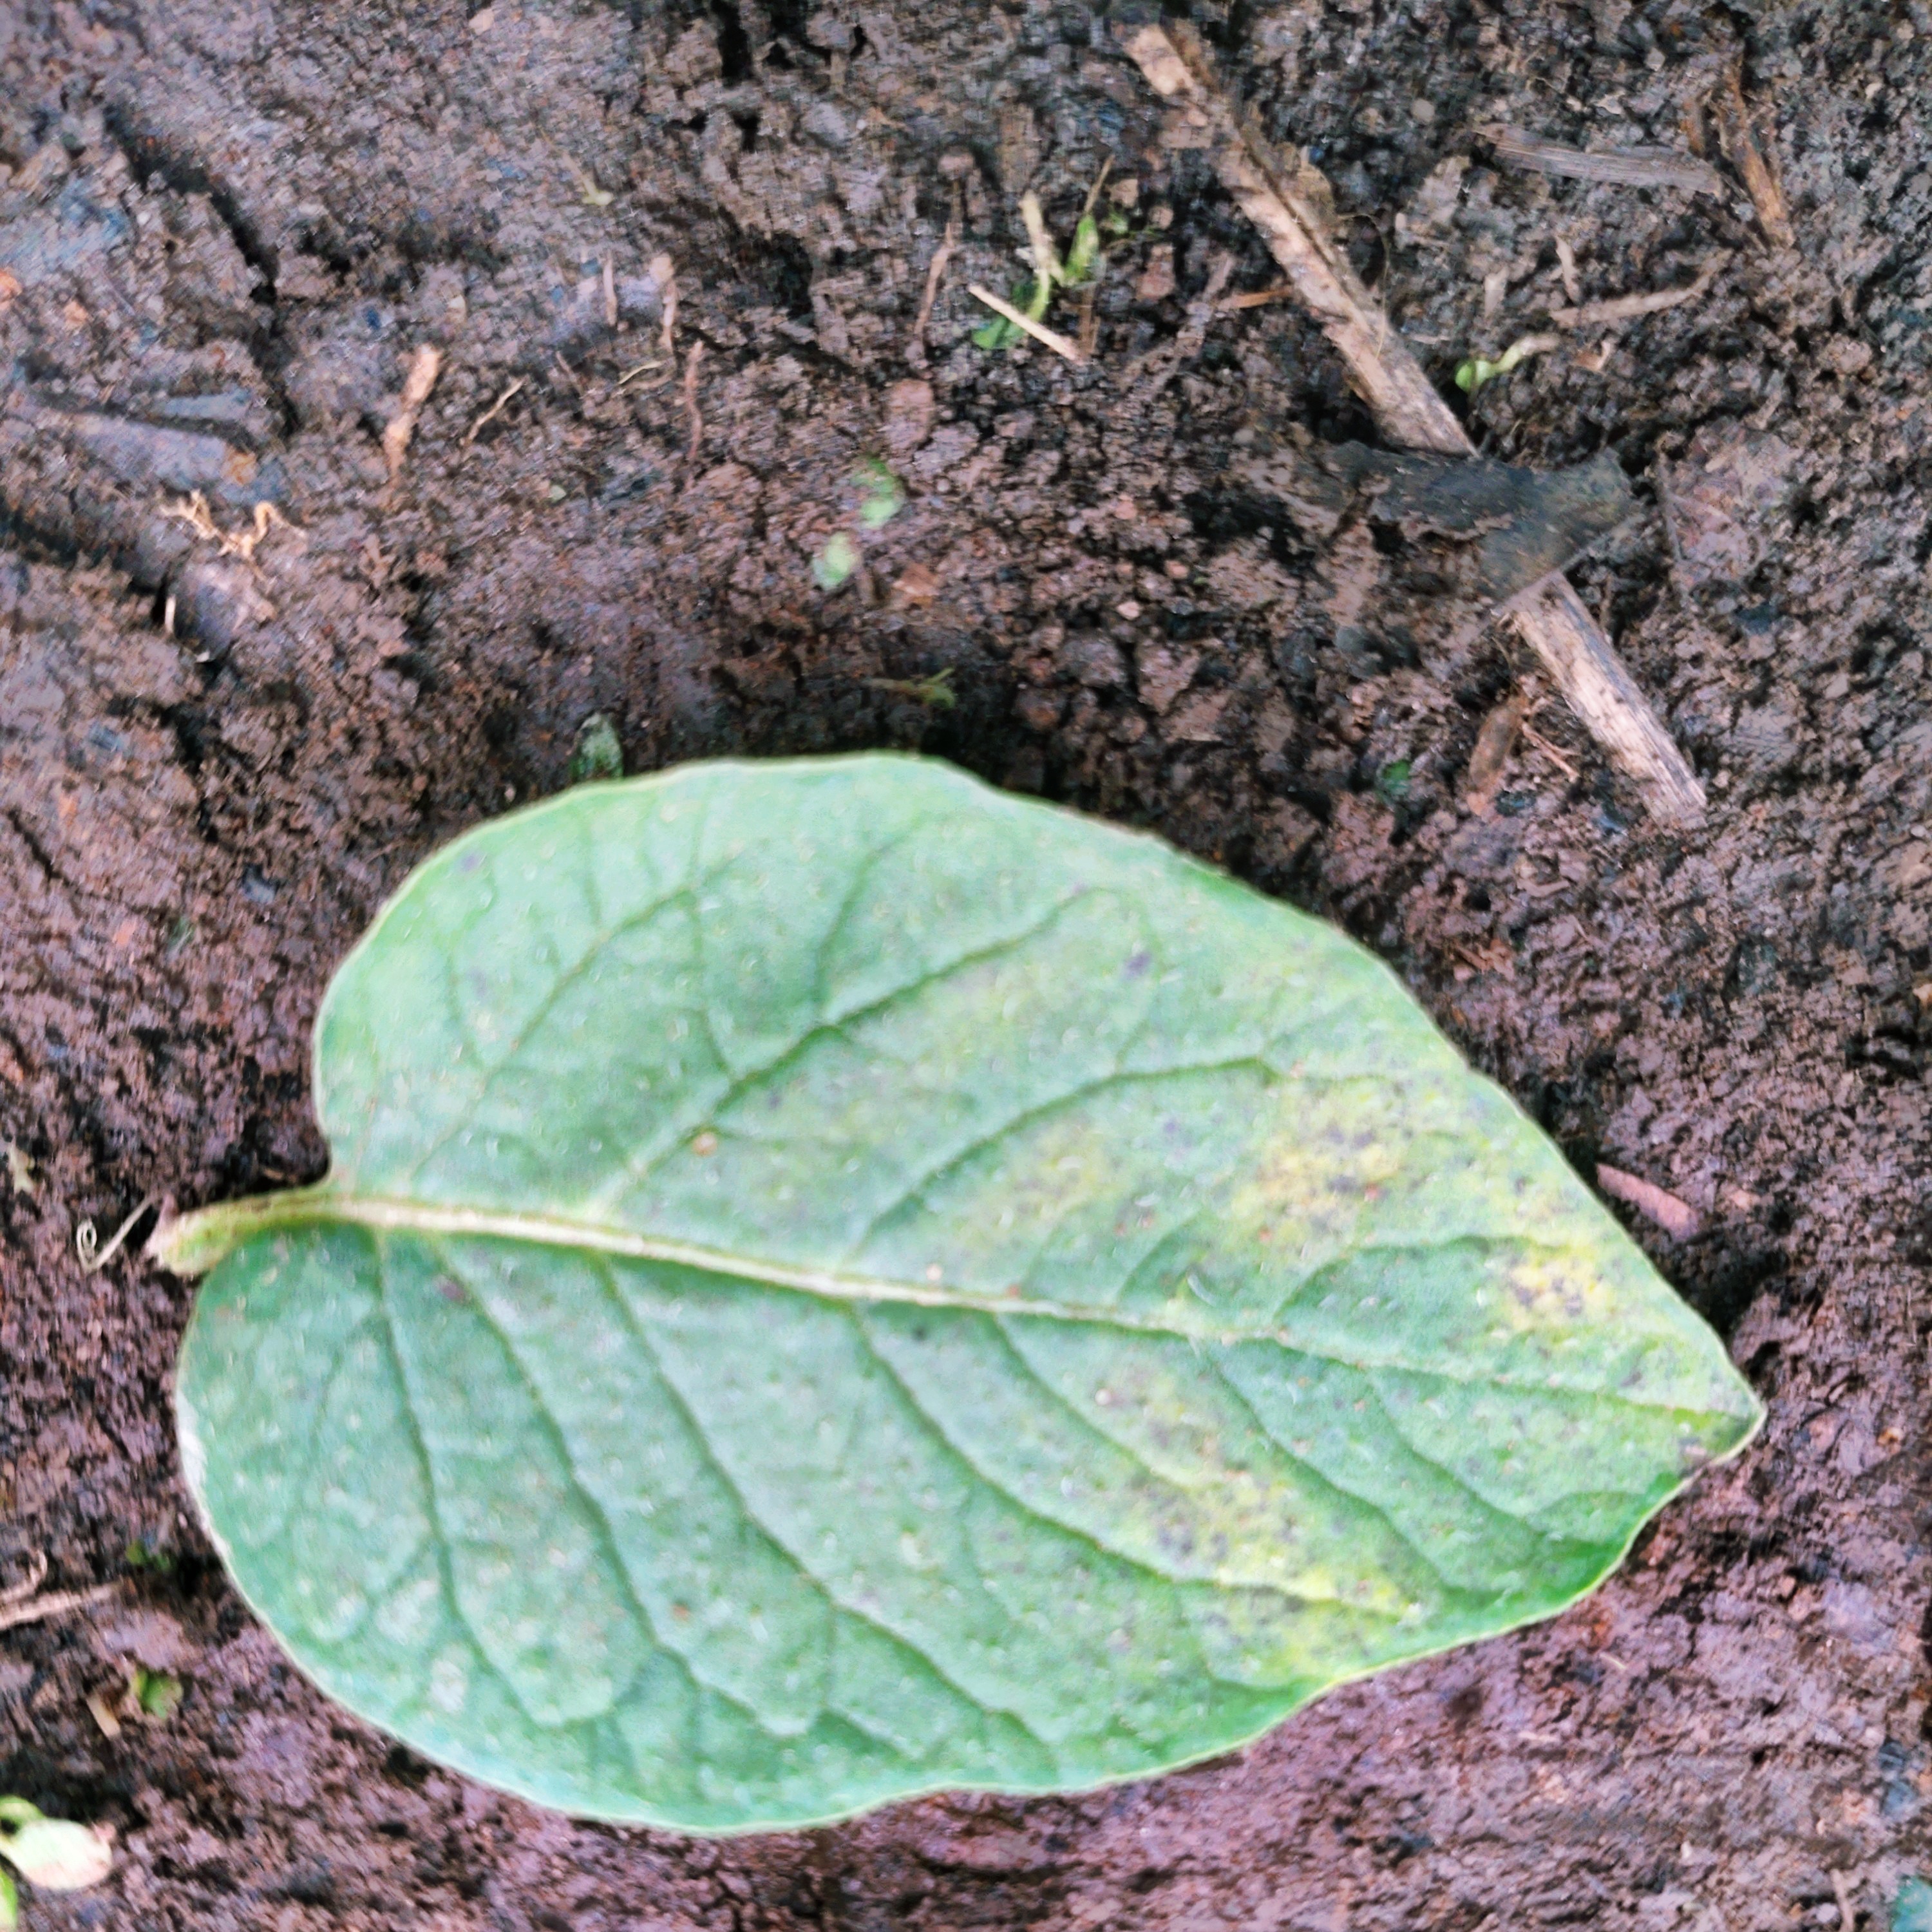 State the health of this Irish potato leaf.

late blight
